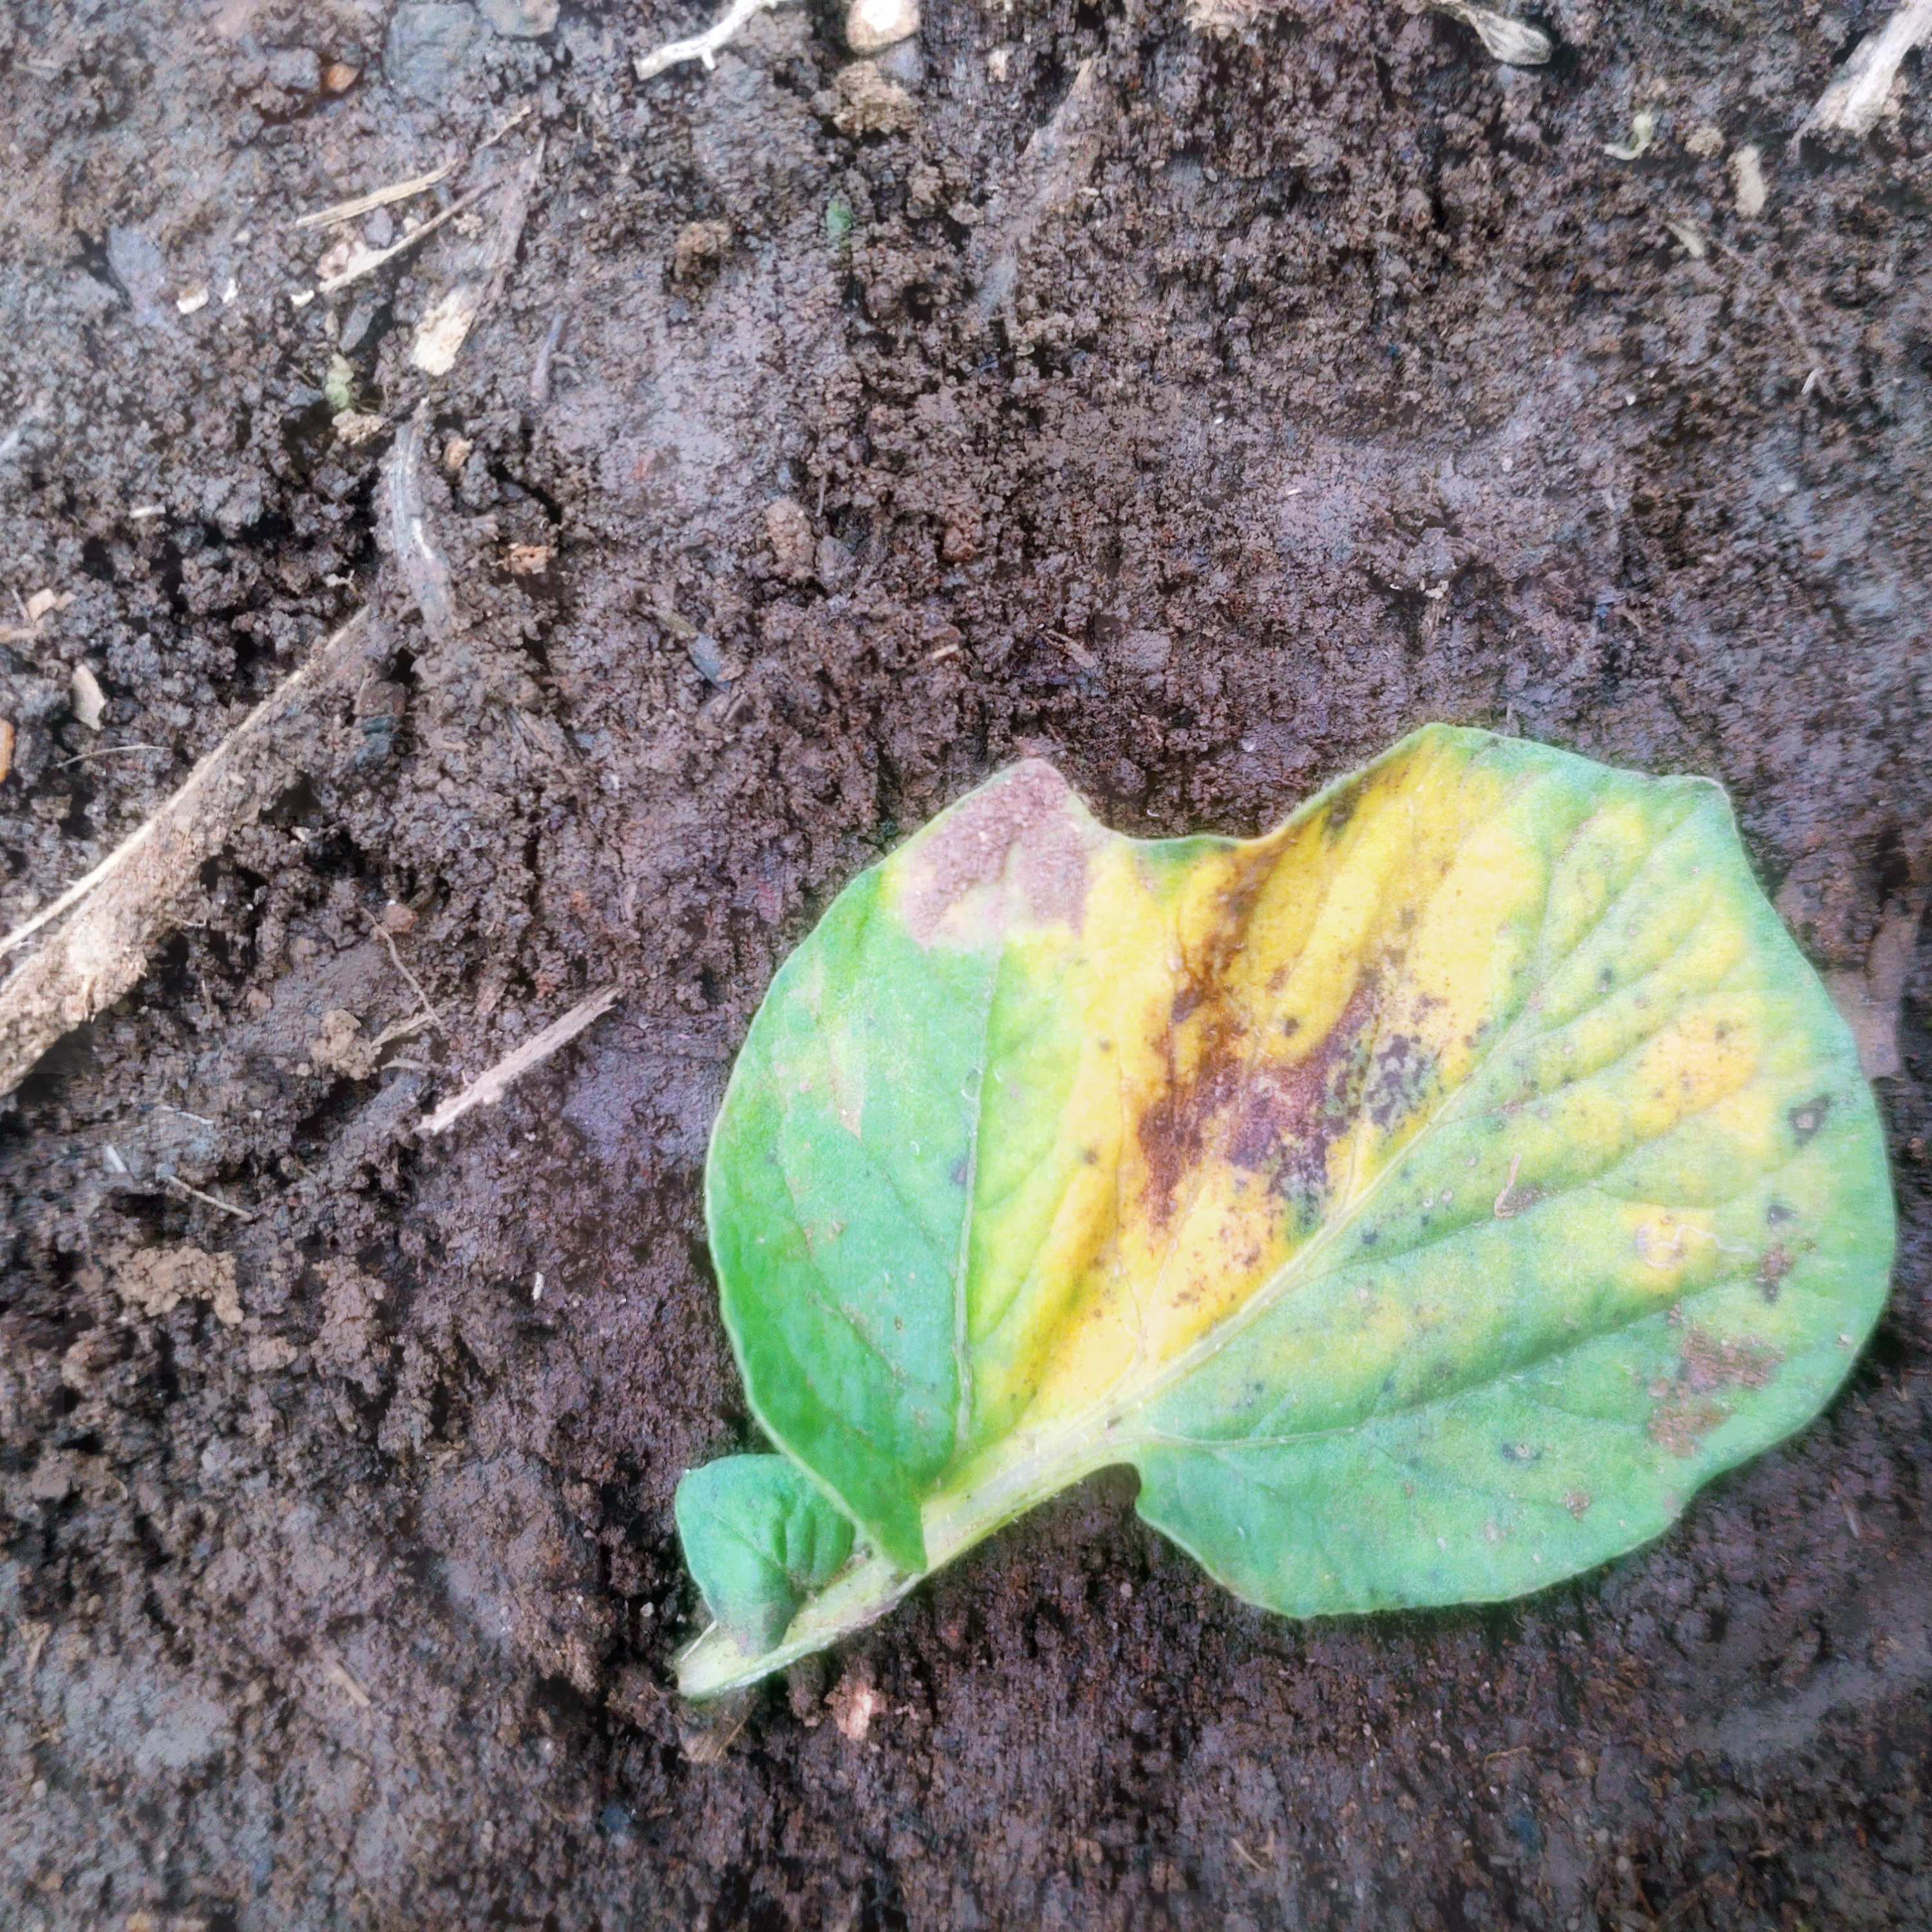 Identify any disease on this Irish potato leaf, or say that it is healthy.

late blight
